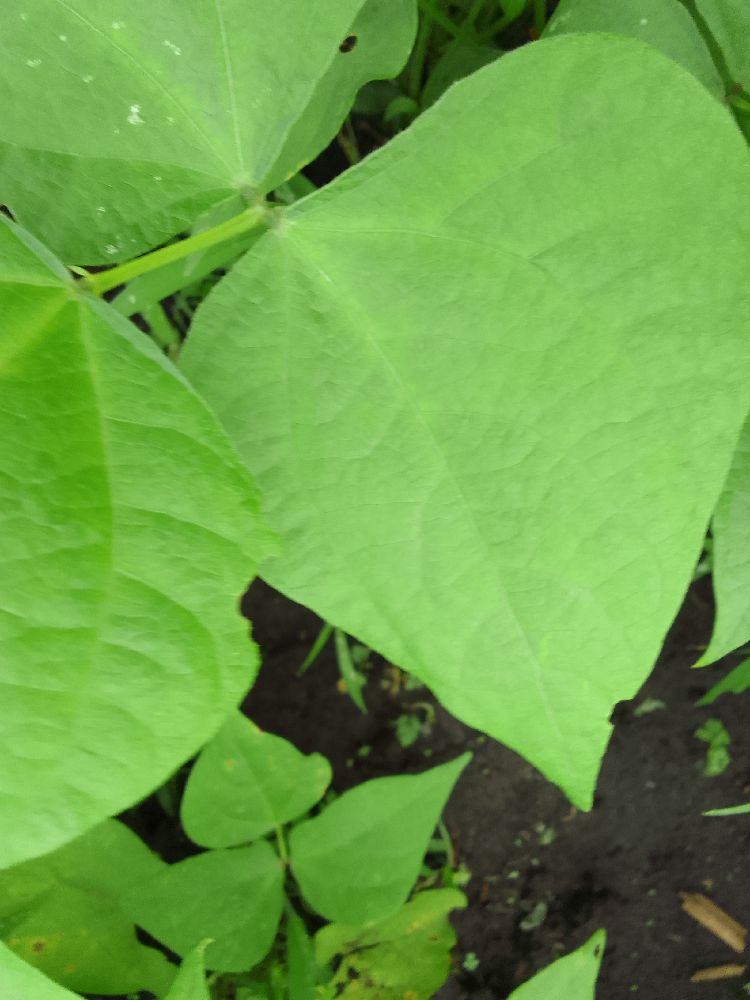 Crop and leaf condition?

common bean, healthy
